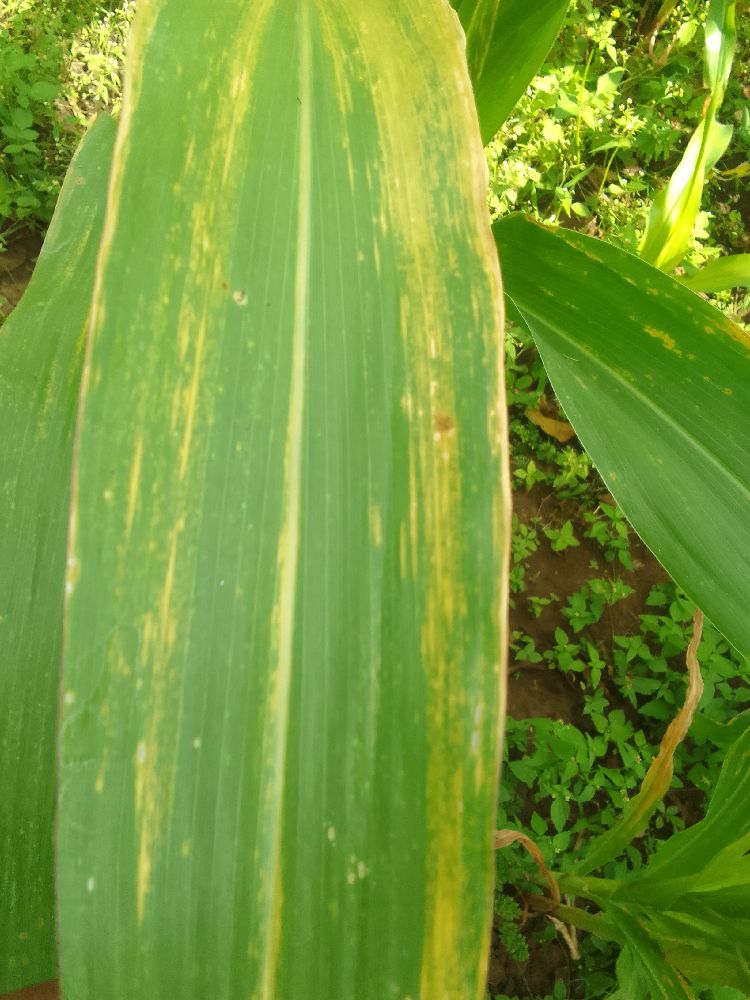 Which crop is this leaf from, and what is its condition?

maize, maize lethal necrosis
